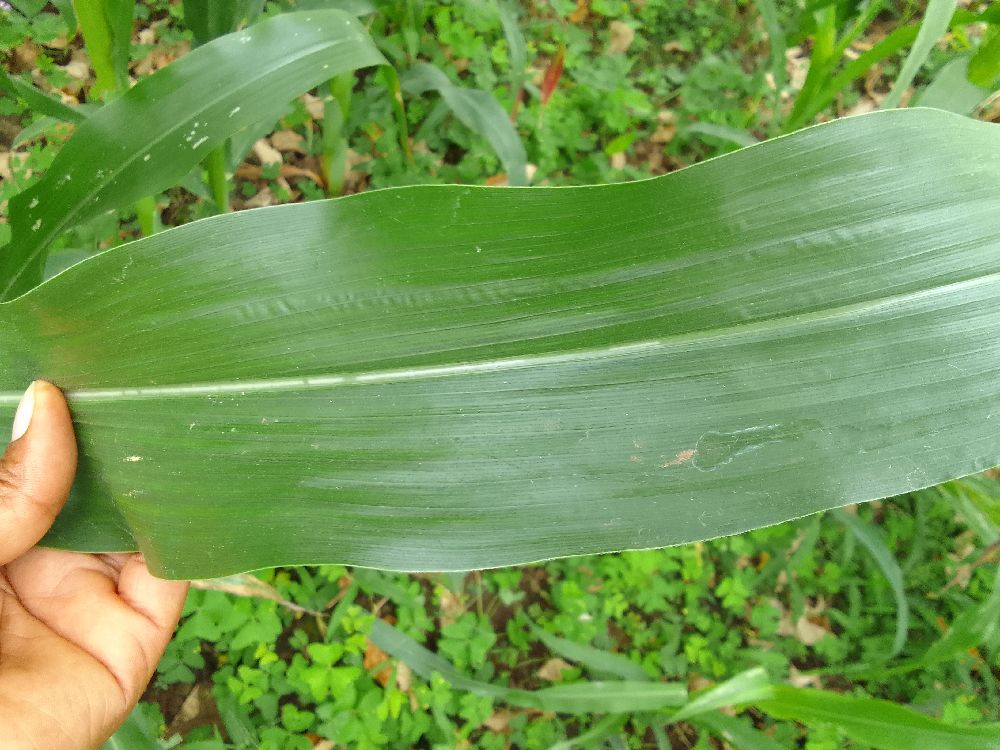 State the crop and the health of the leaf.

maize, healthy
